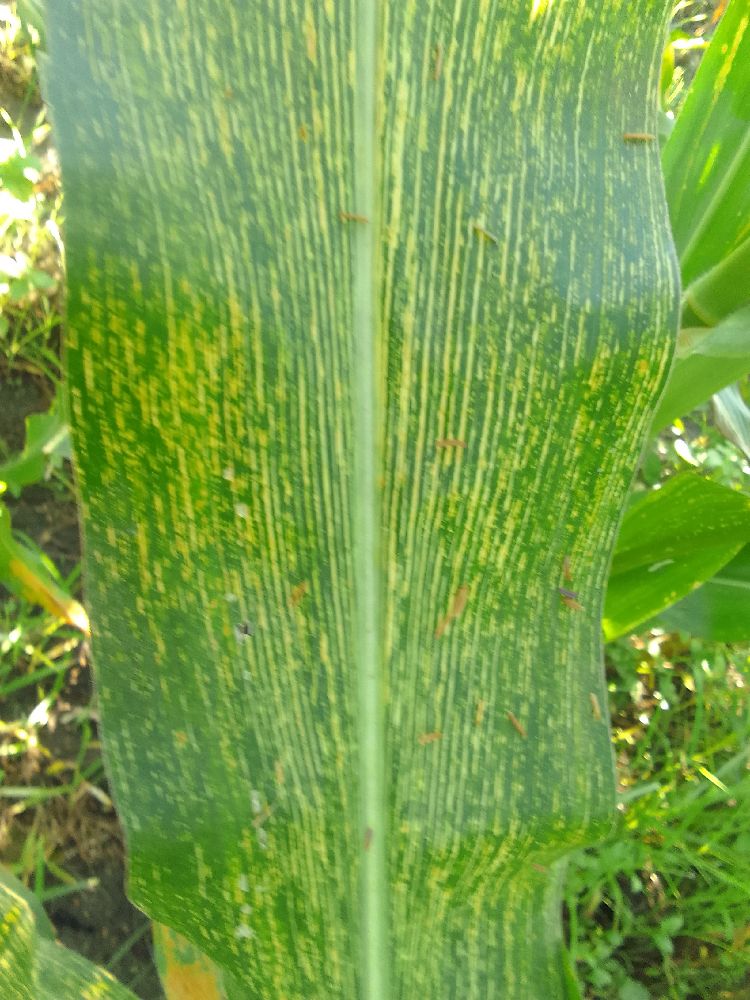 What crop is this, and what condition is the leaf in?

maize, maize streak virus
